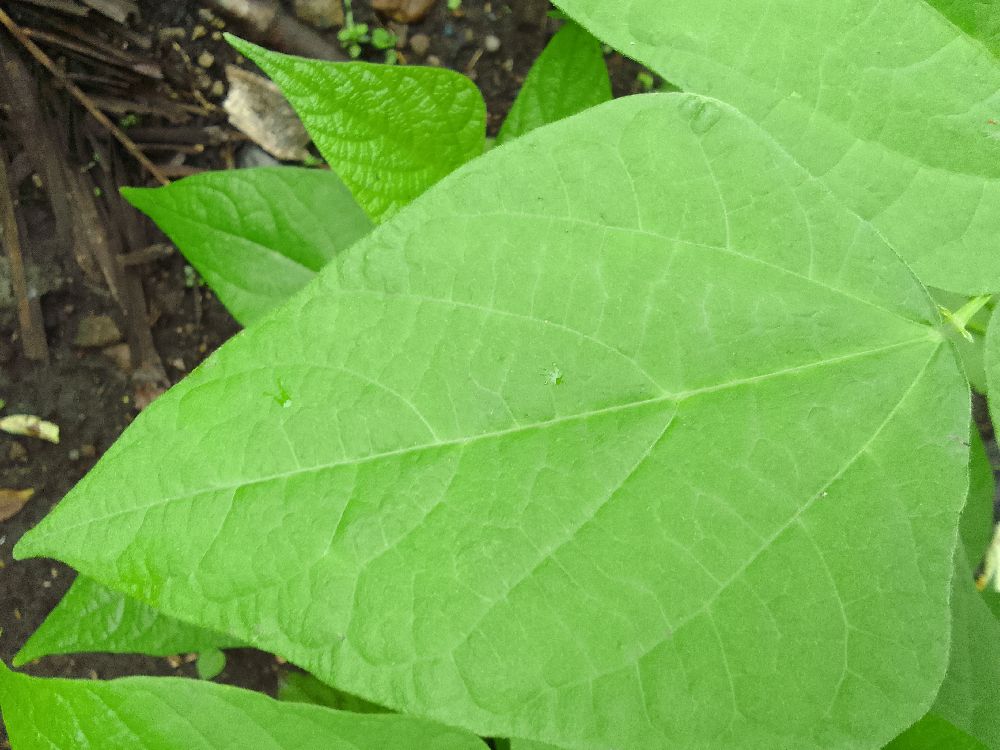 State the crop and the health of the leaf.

common bean, healthy
